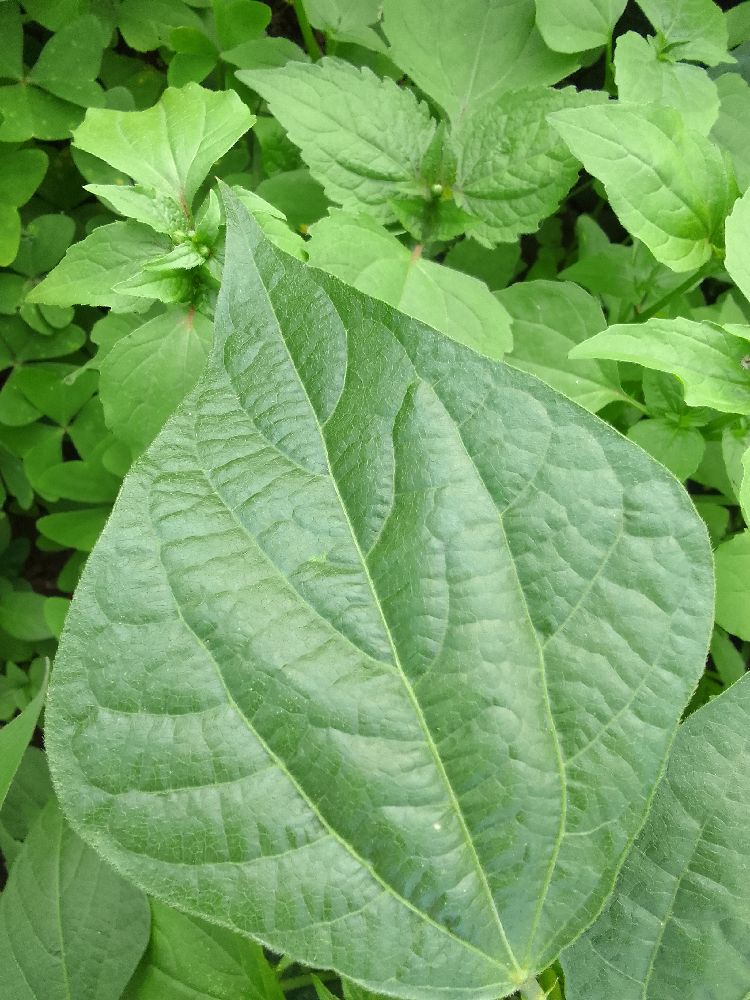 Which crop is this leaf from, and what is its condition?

common bean, healthy
